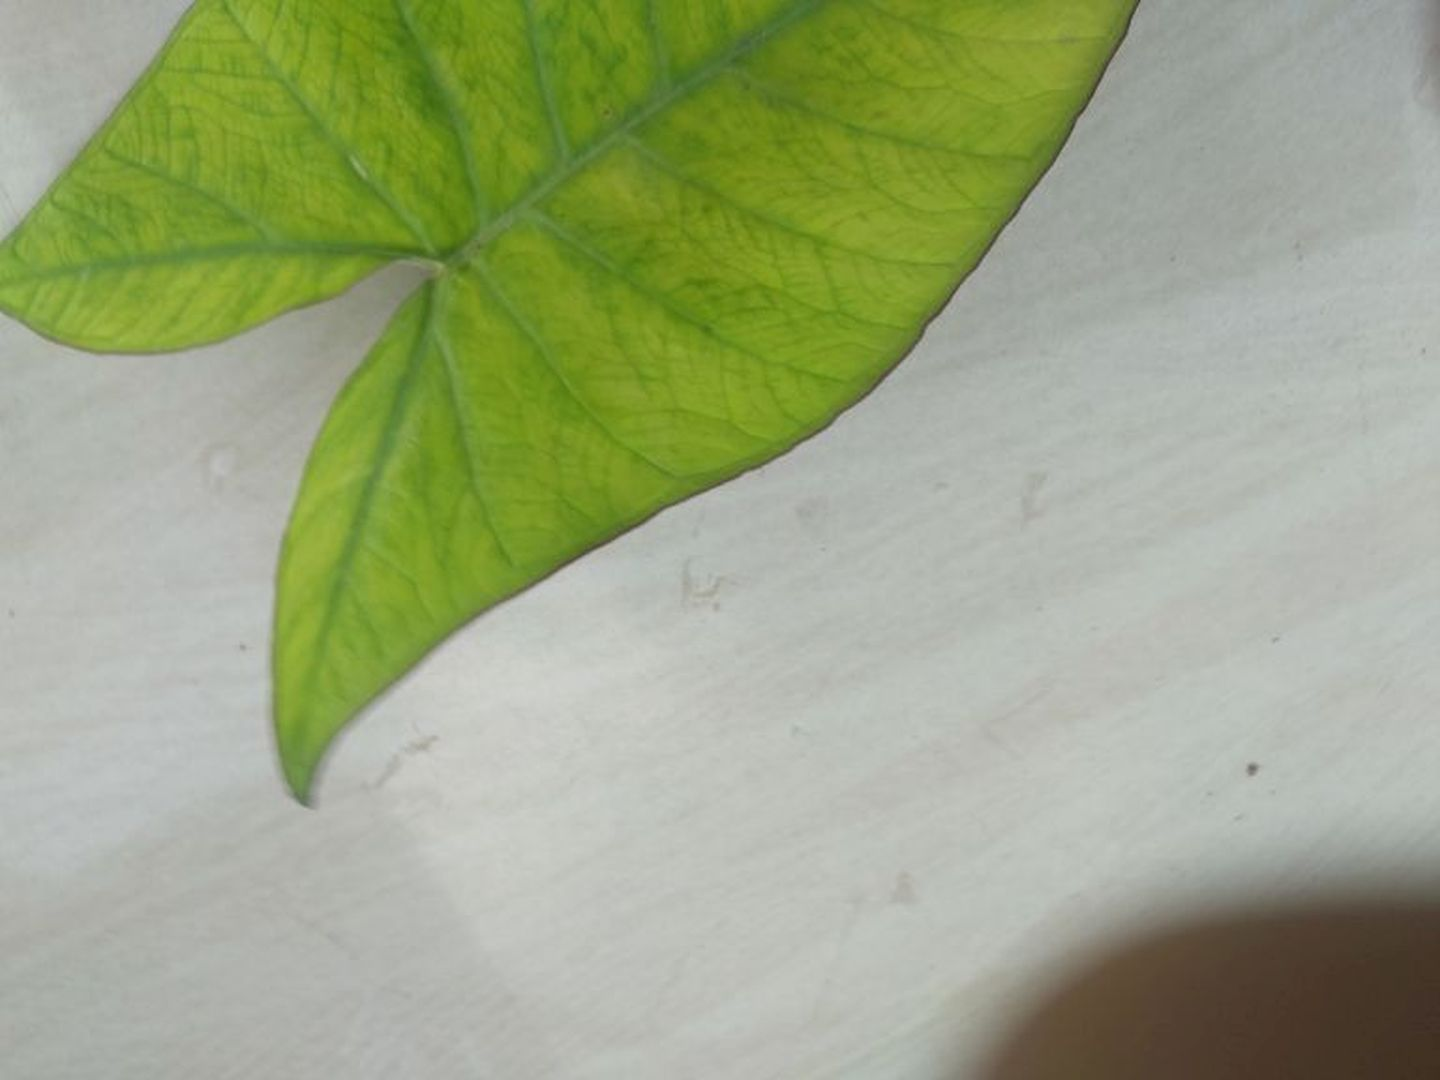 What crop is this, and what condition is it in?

taro, mosaic
